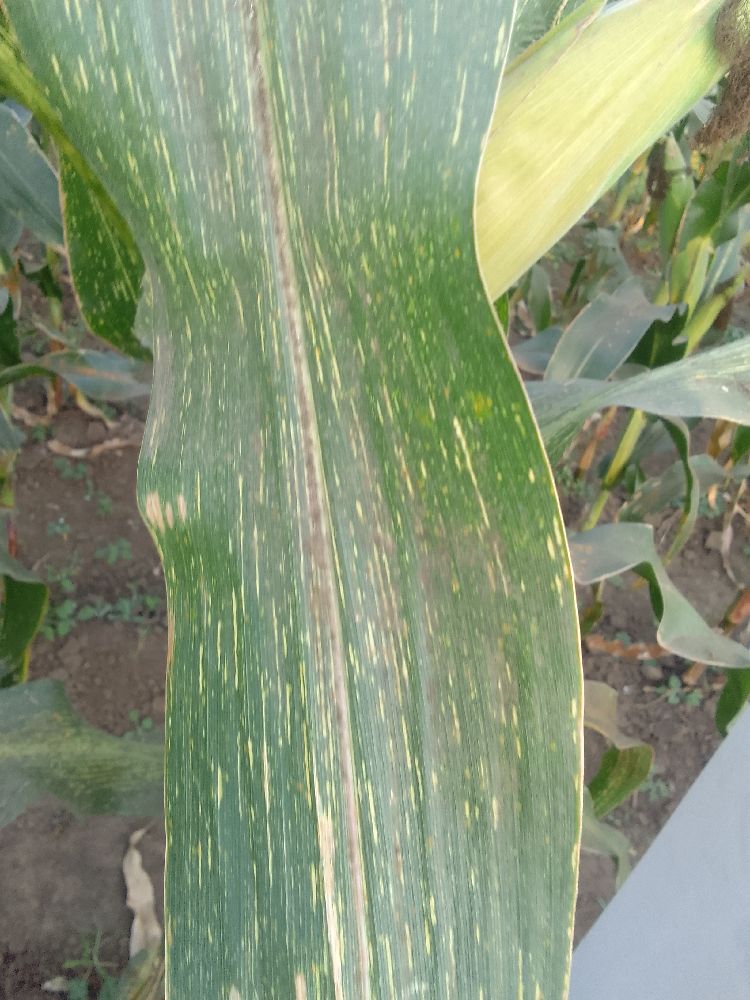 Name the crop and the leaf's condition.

maize, maize streak virus
